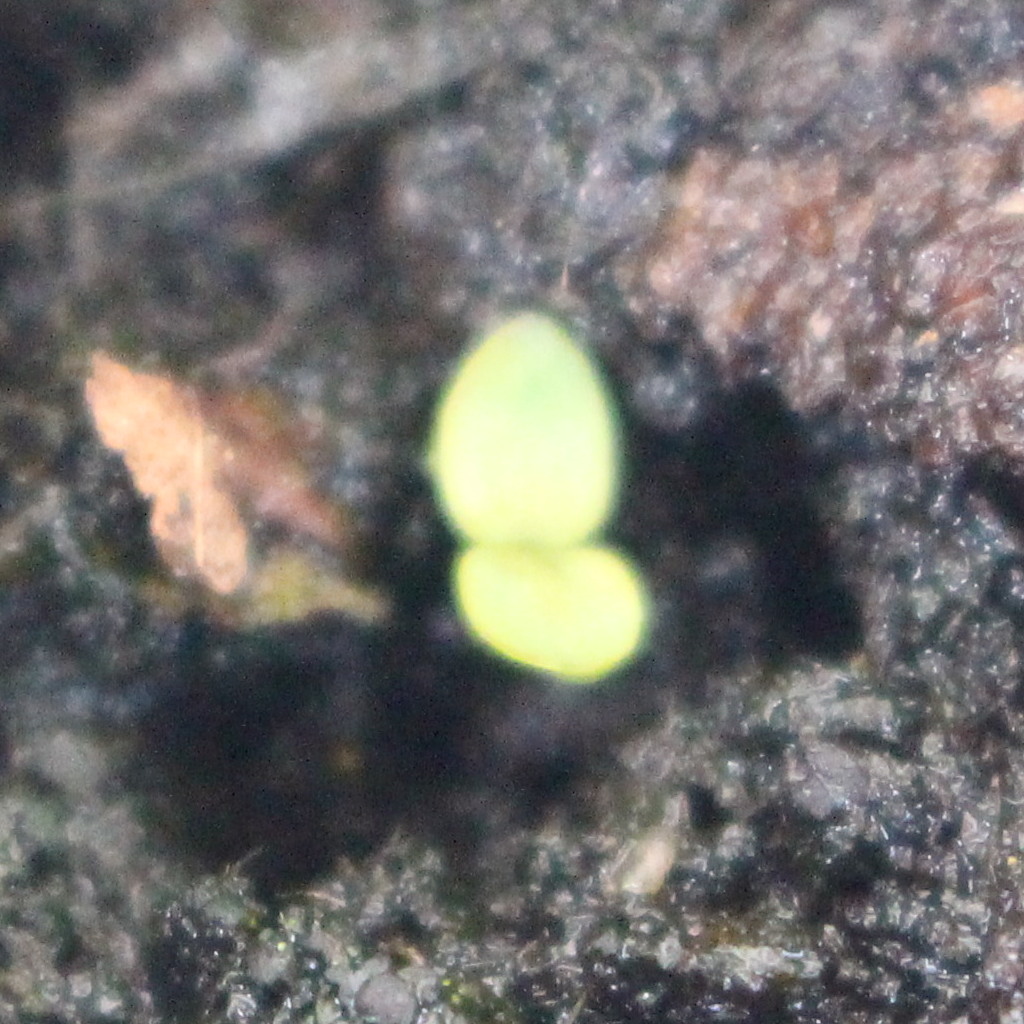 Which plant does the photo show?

Veronica persica
